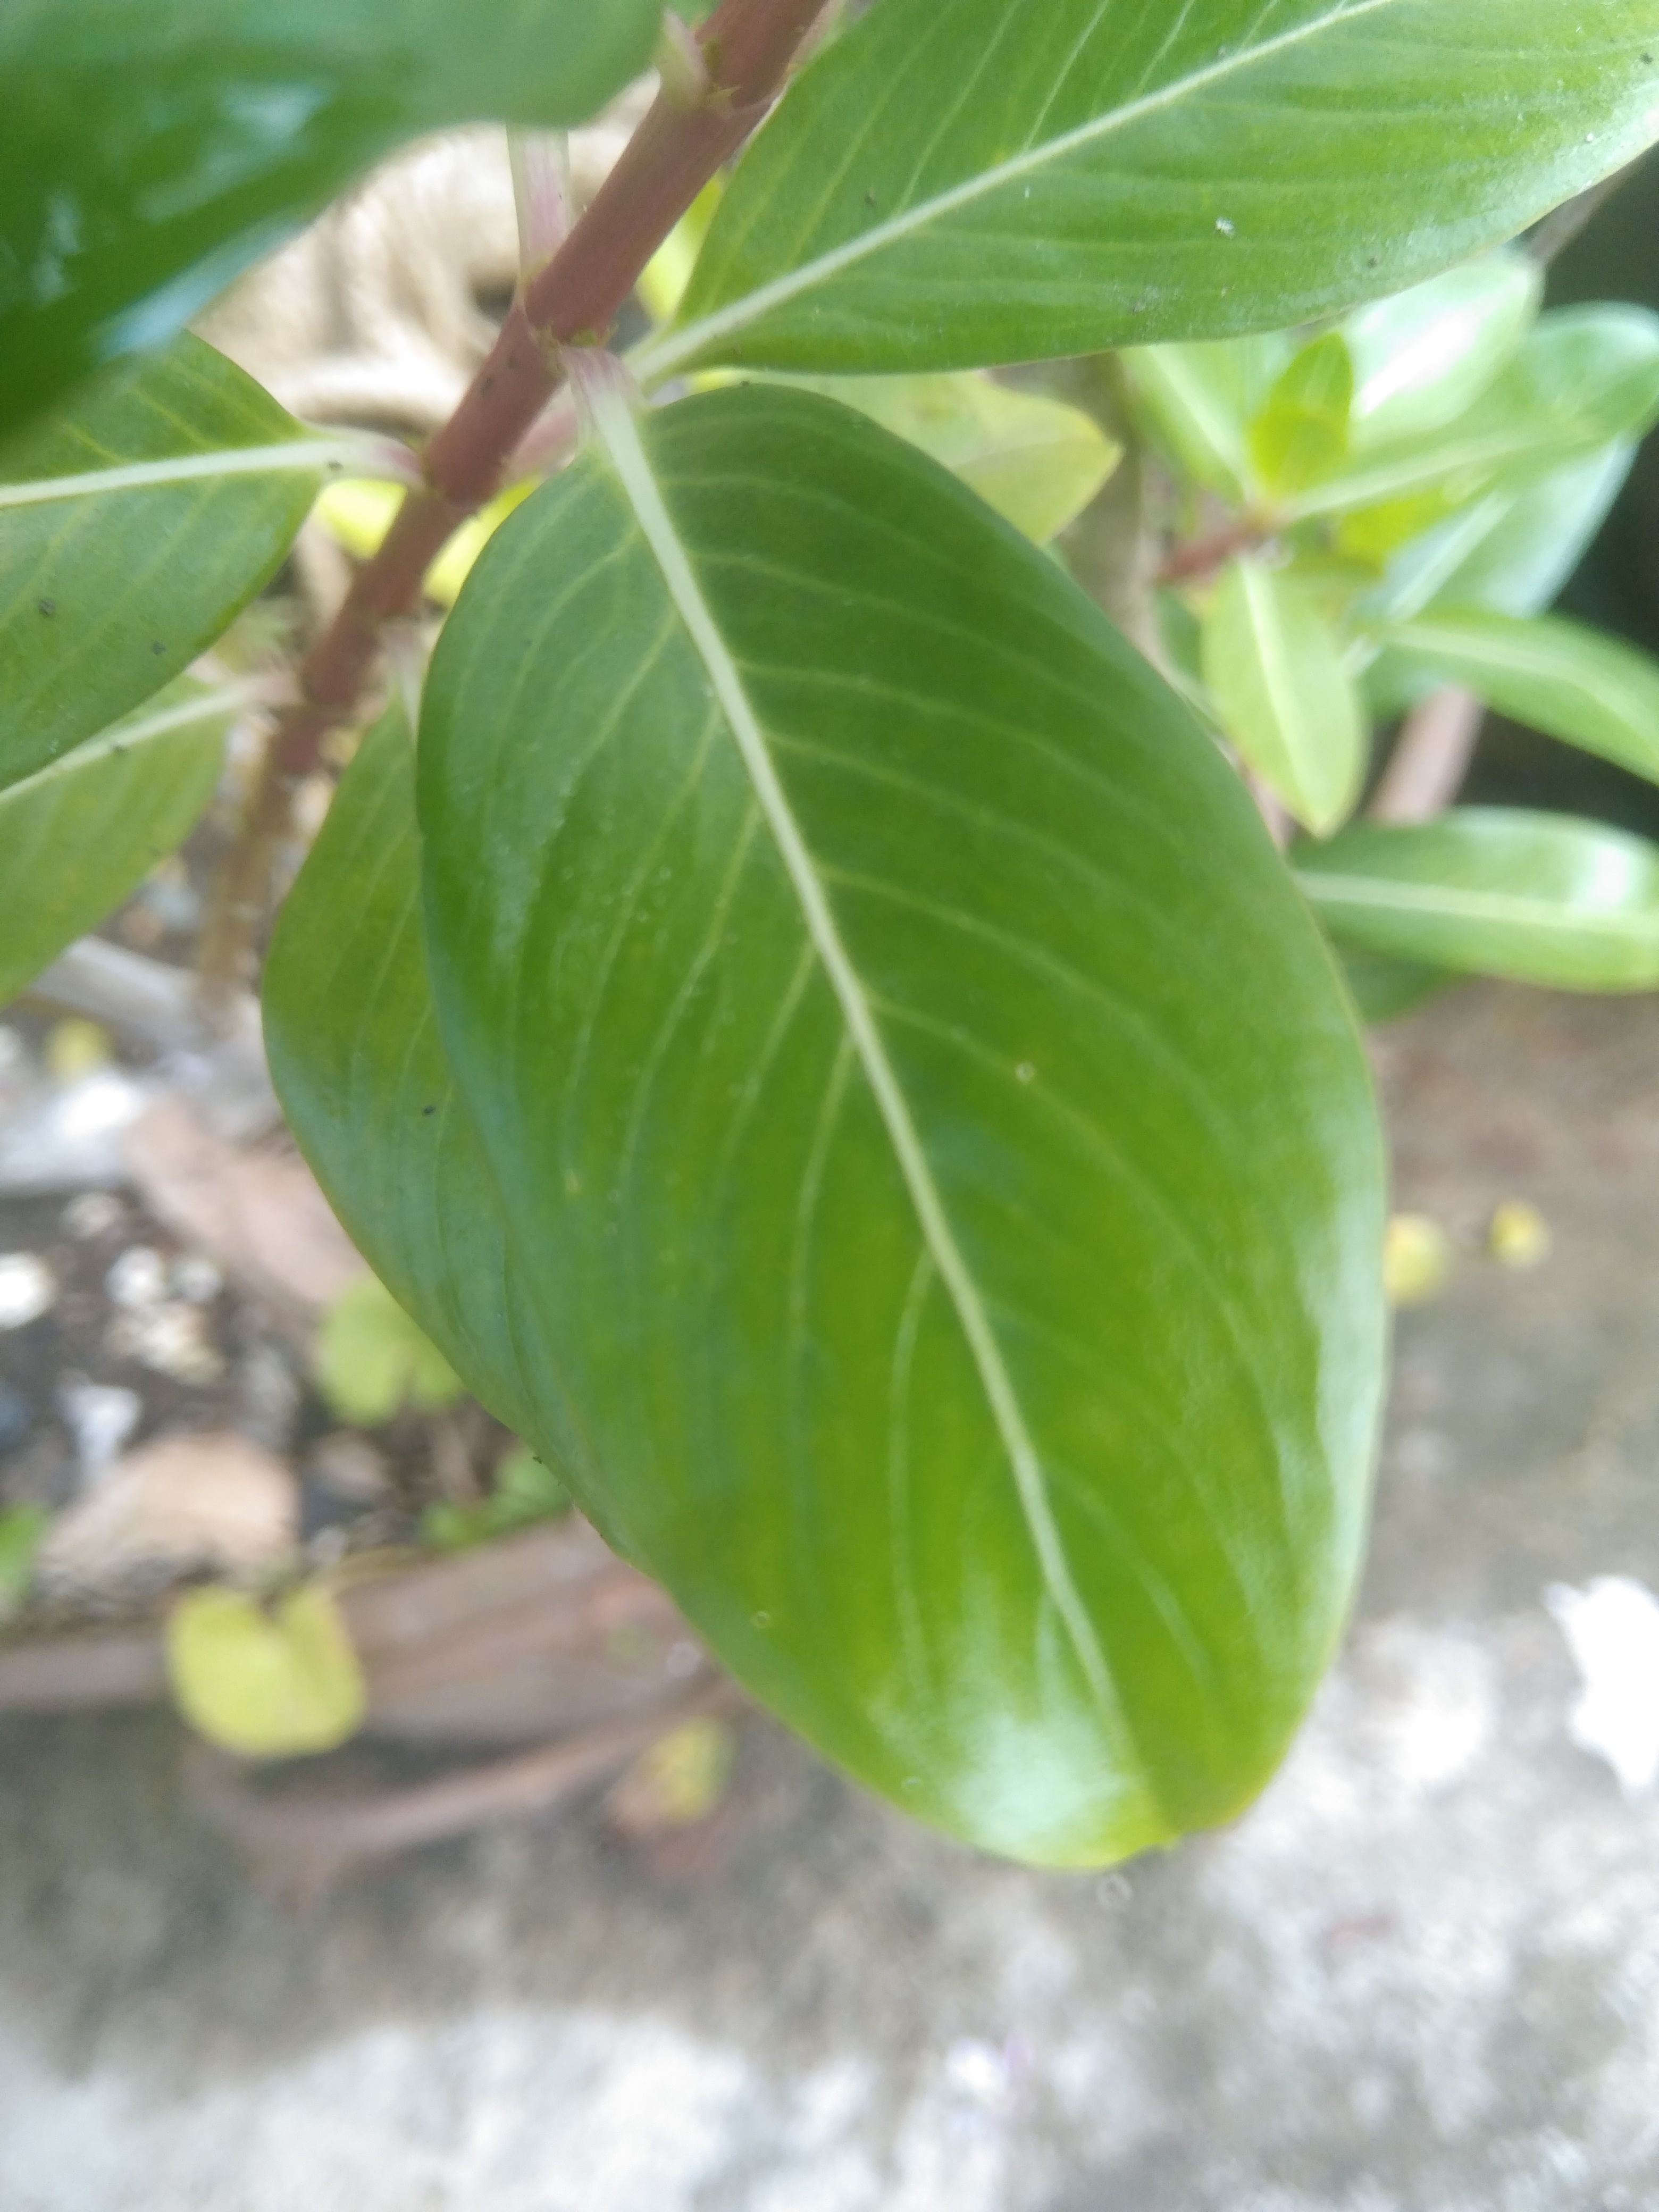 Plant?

rose periwinkle
